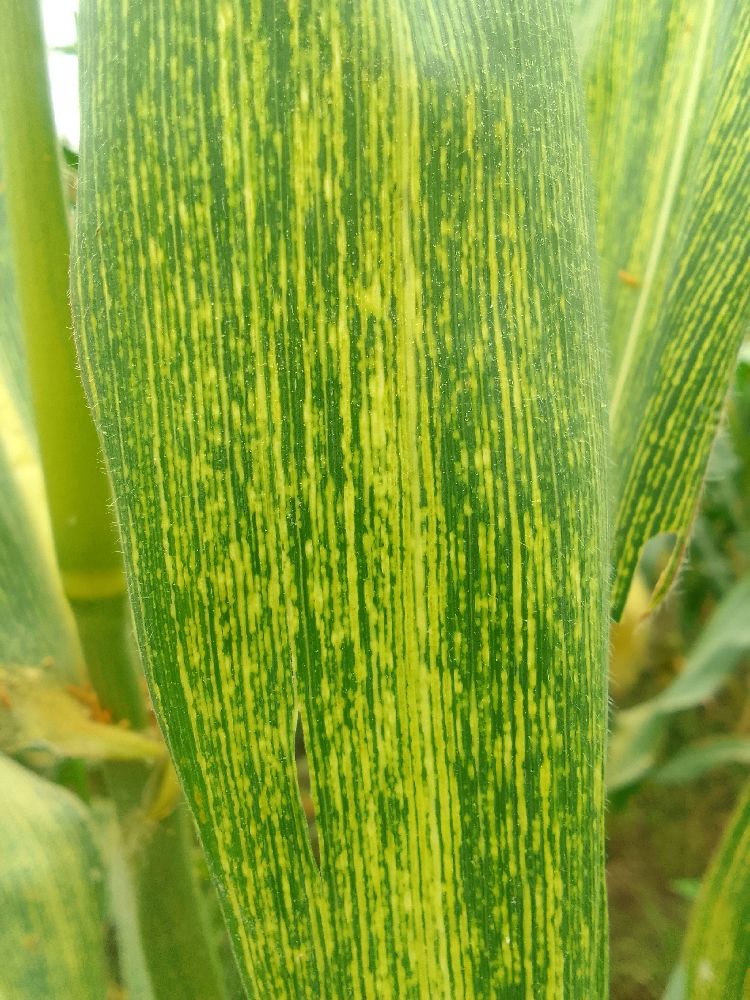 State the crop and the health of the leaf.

maize, maize streak virus
